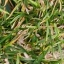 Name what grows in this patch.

grass
